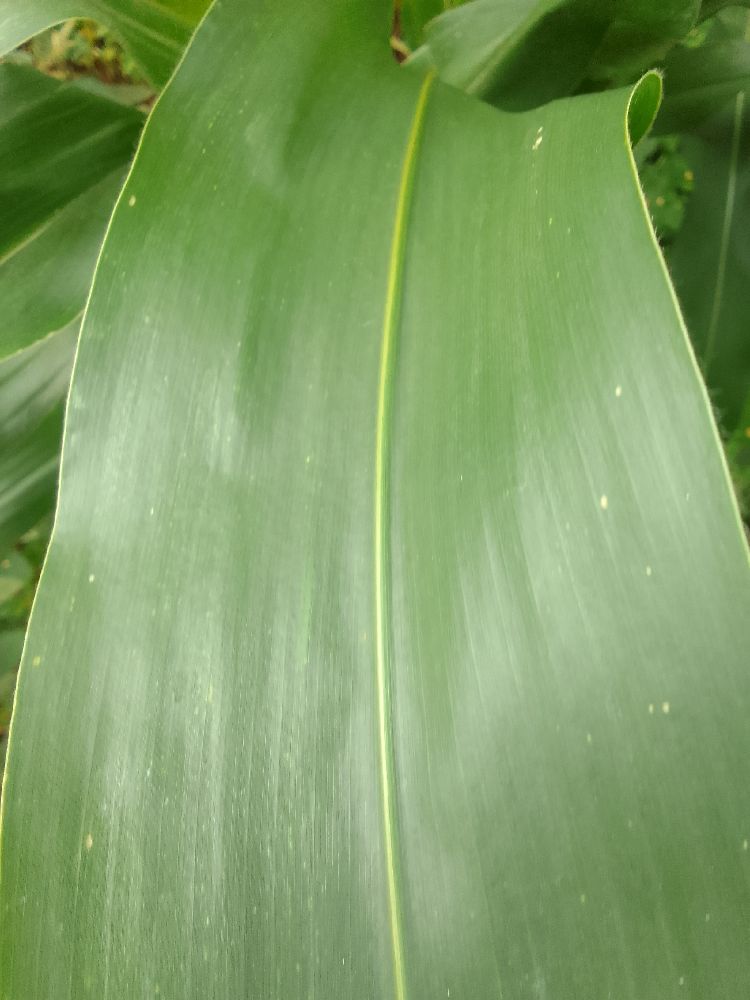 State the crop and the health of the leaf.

maize, healthy
